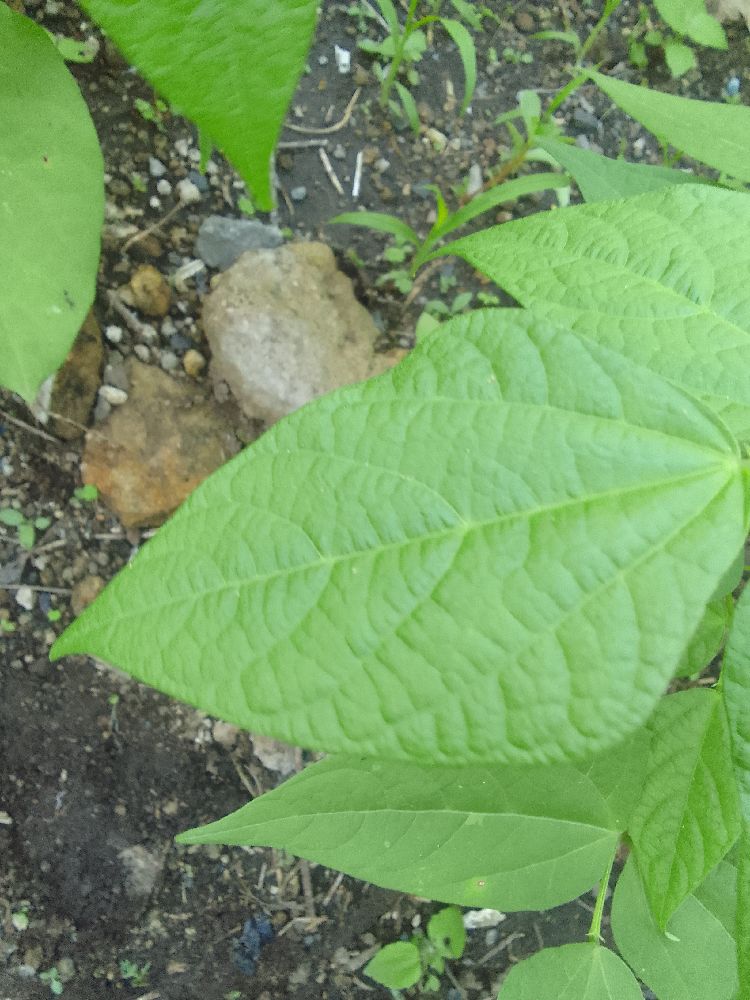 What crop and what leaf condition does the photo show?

common bean, healthy
